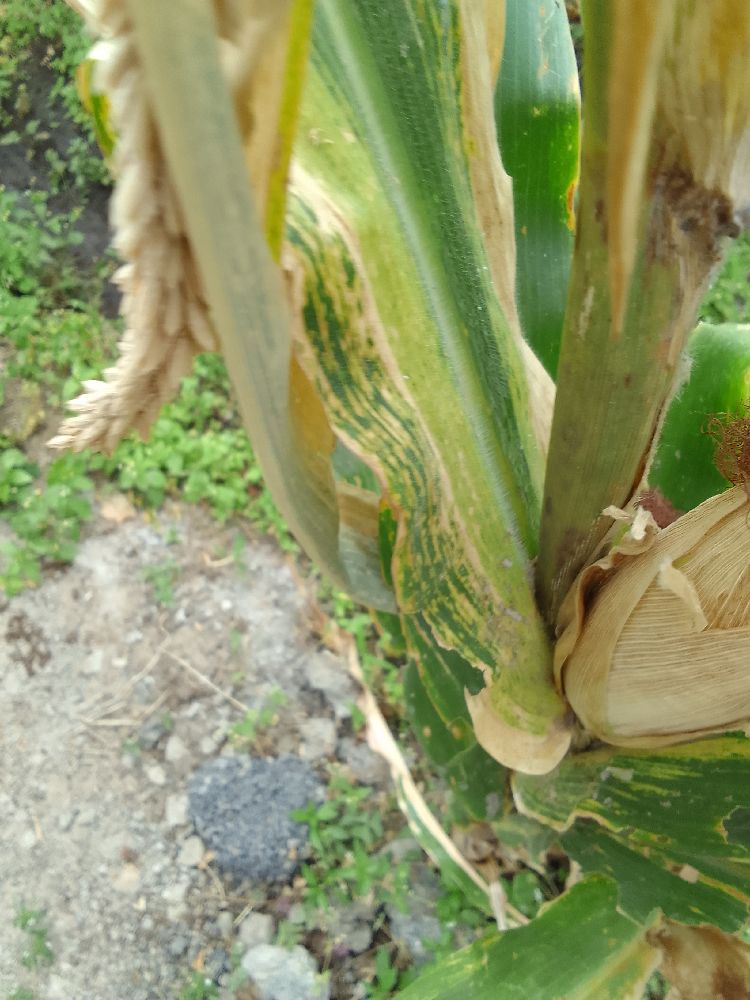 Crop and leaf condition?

maize, healthy
